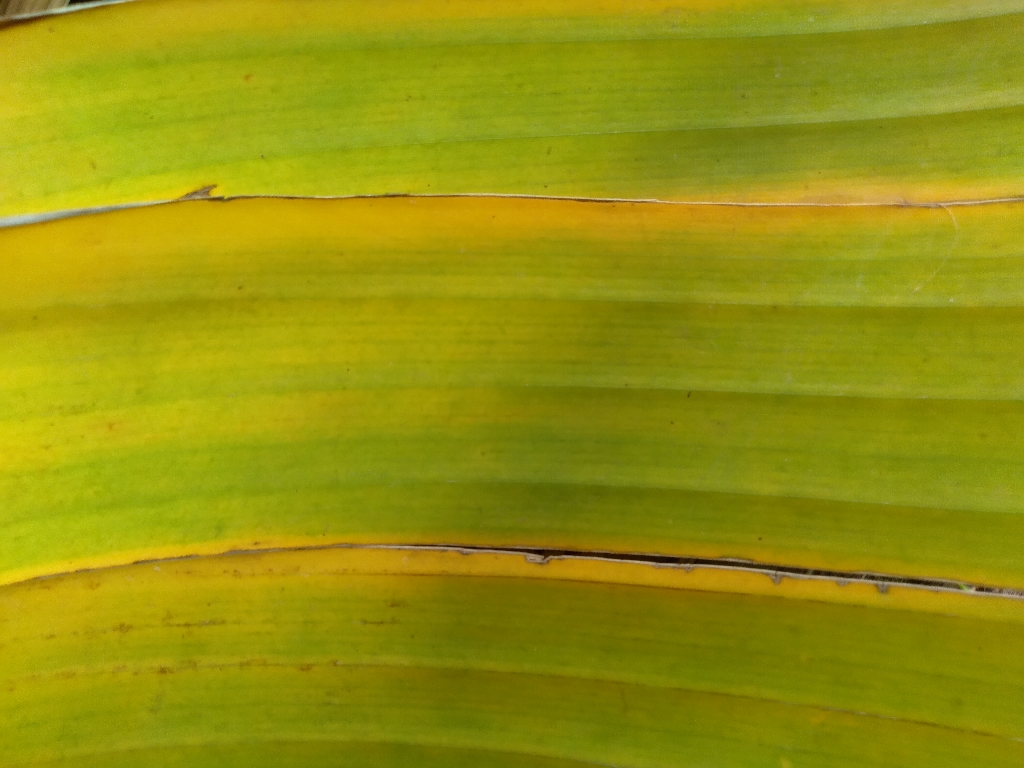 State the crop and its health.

banana, fusarium wilt race 1
